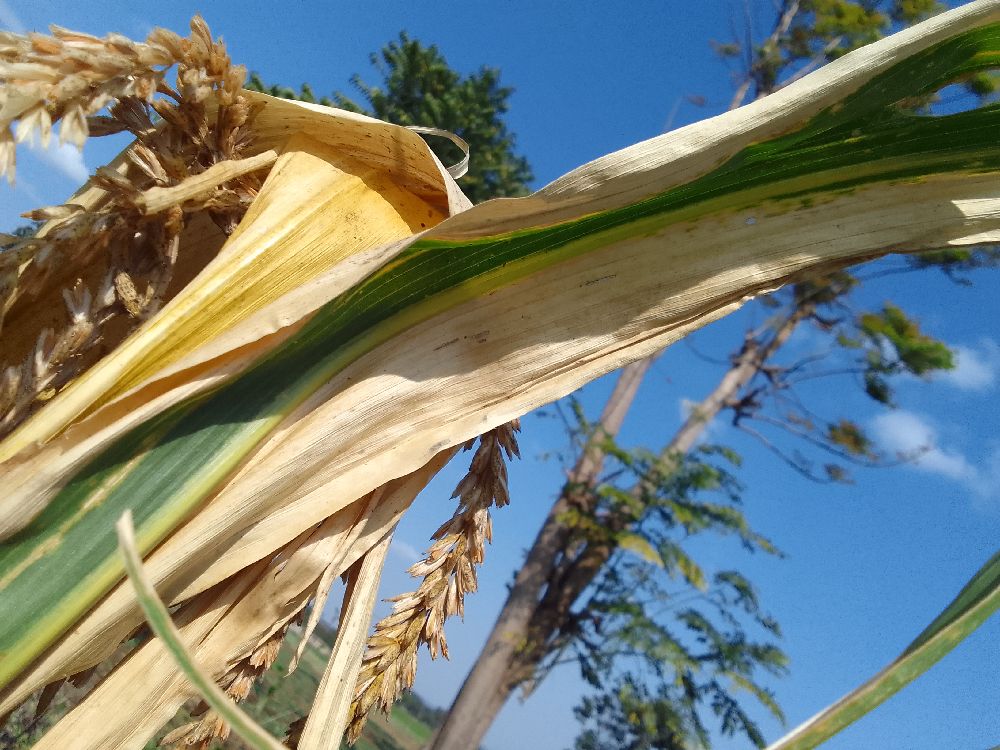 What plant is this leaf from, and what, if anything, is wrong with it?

maize, maize lethal necrosis
